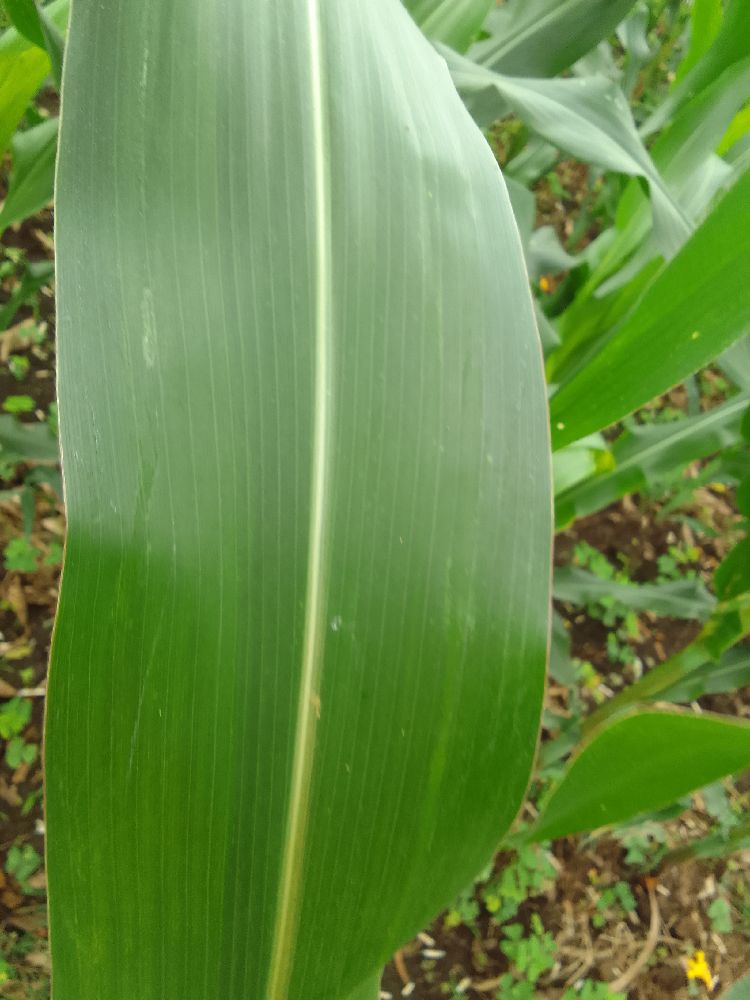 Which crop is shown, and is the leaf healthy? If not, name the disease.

maize, healthy
